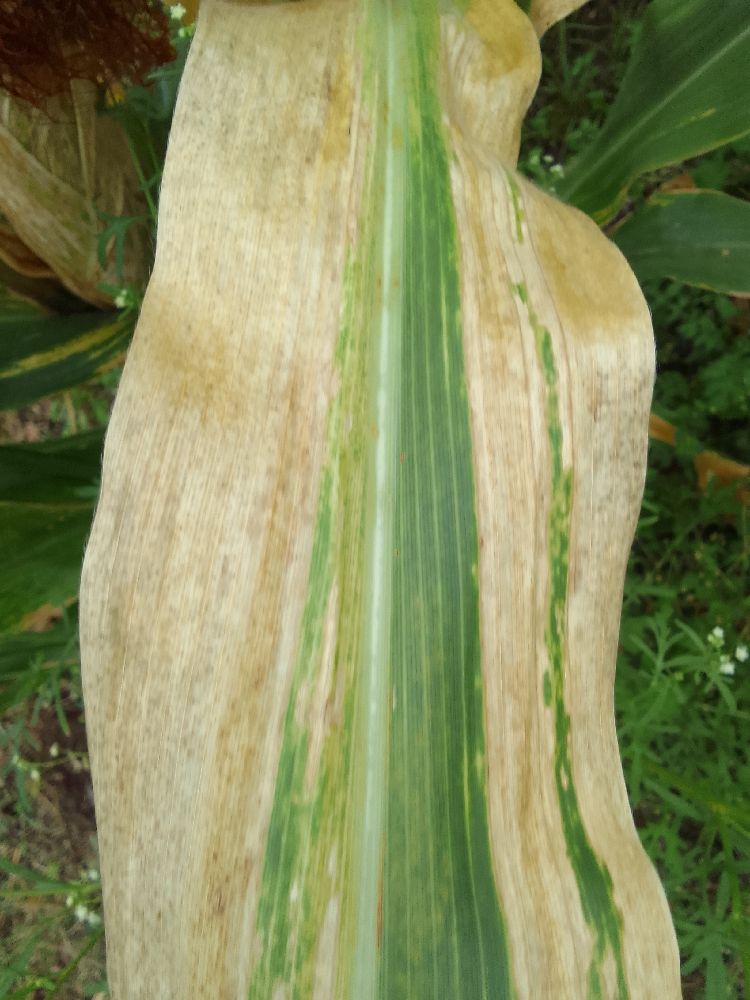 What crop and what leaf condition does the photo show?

maize, maize lethal necrosis
